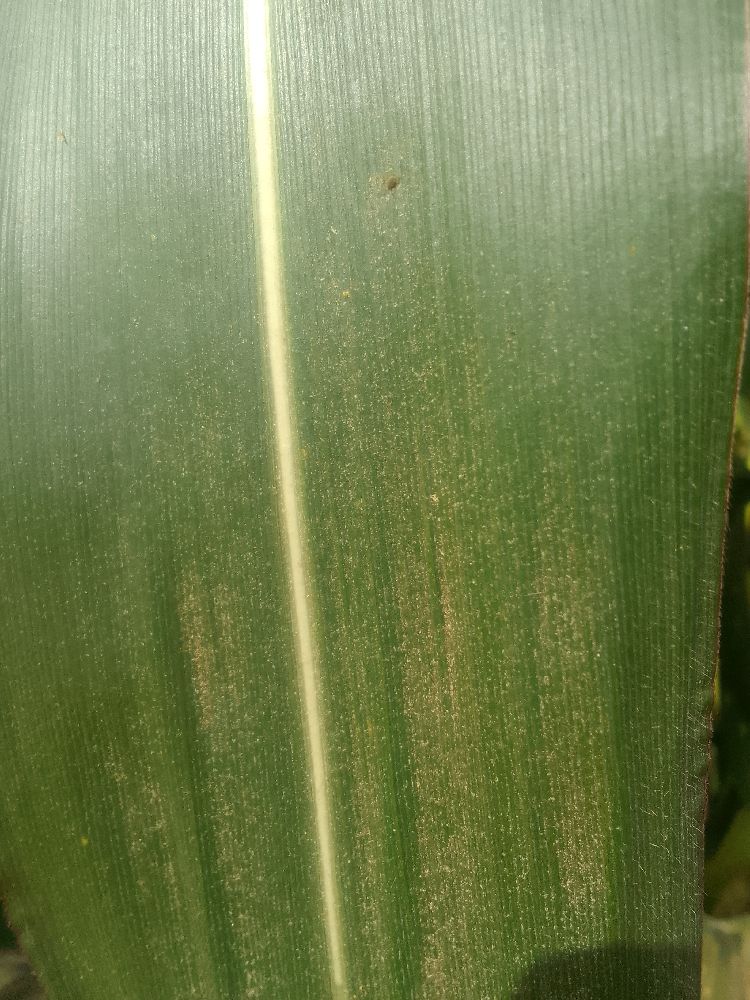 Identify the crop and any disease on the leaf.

maize, healthy
